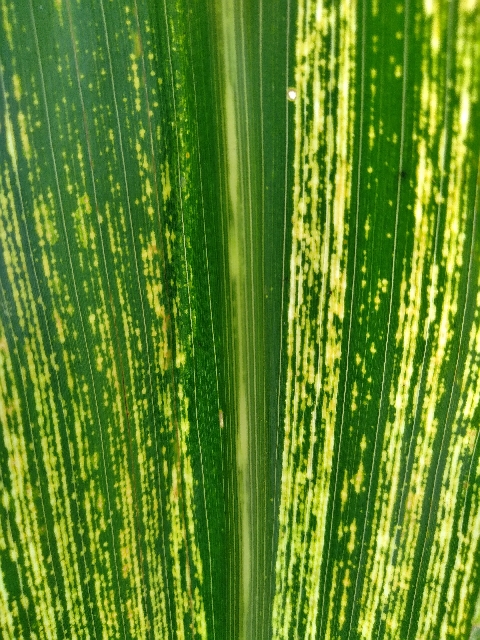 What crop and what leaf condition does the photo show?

maize, maize streak virus
